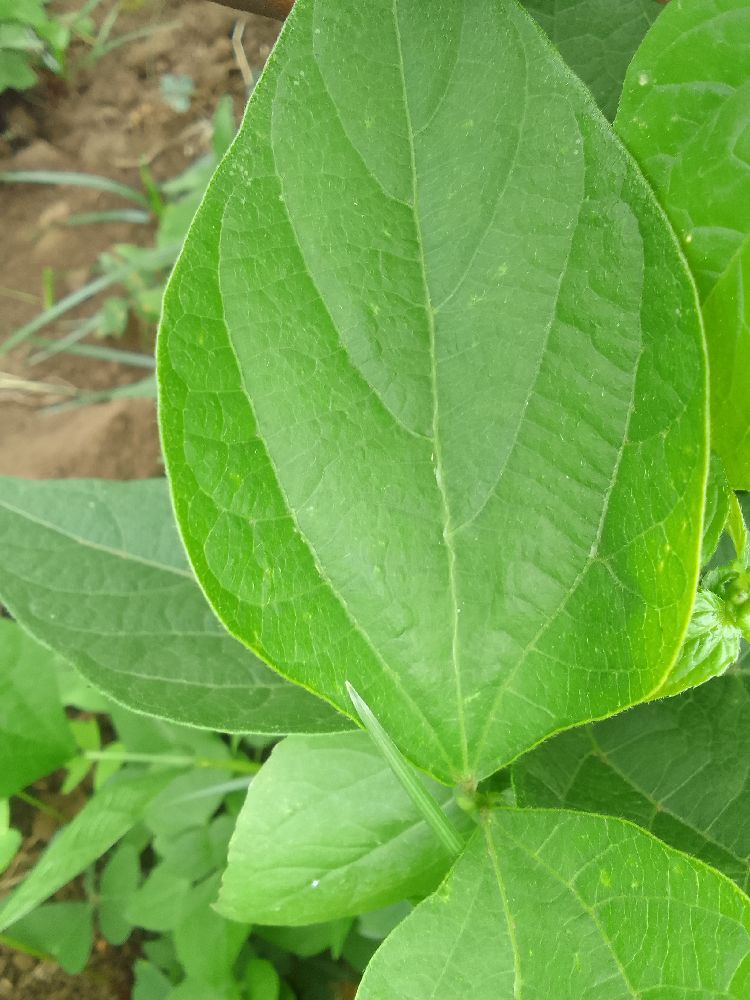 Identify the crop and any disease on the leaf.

common bean, healthy
